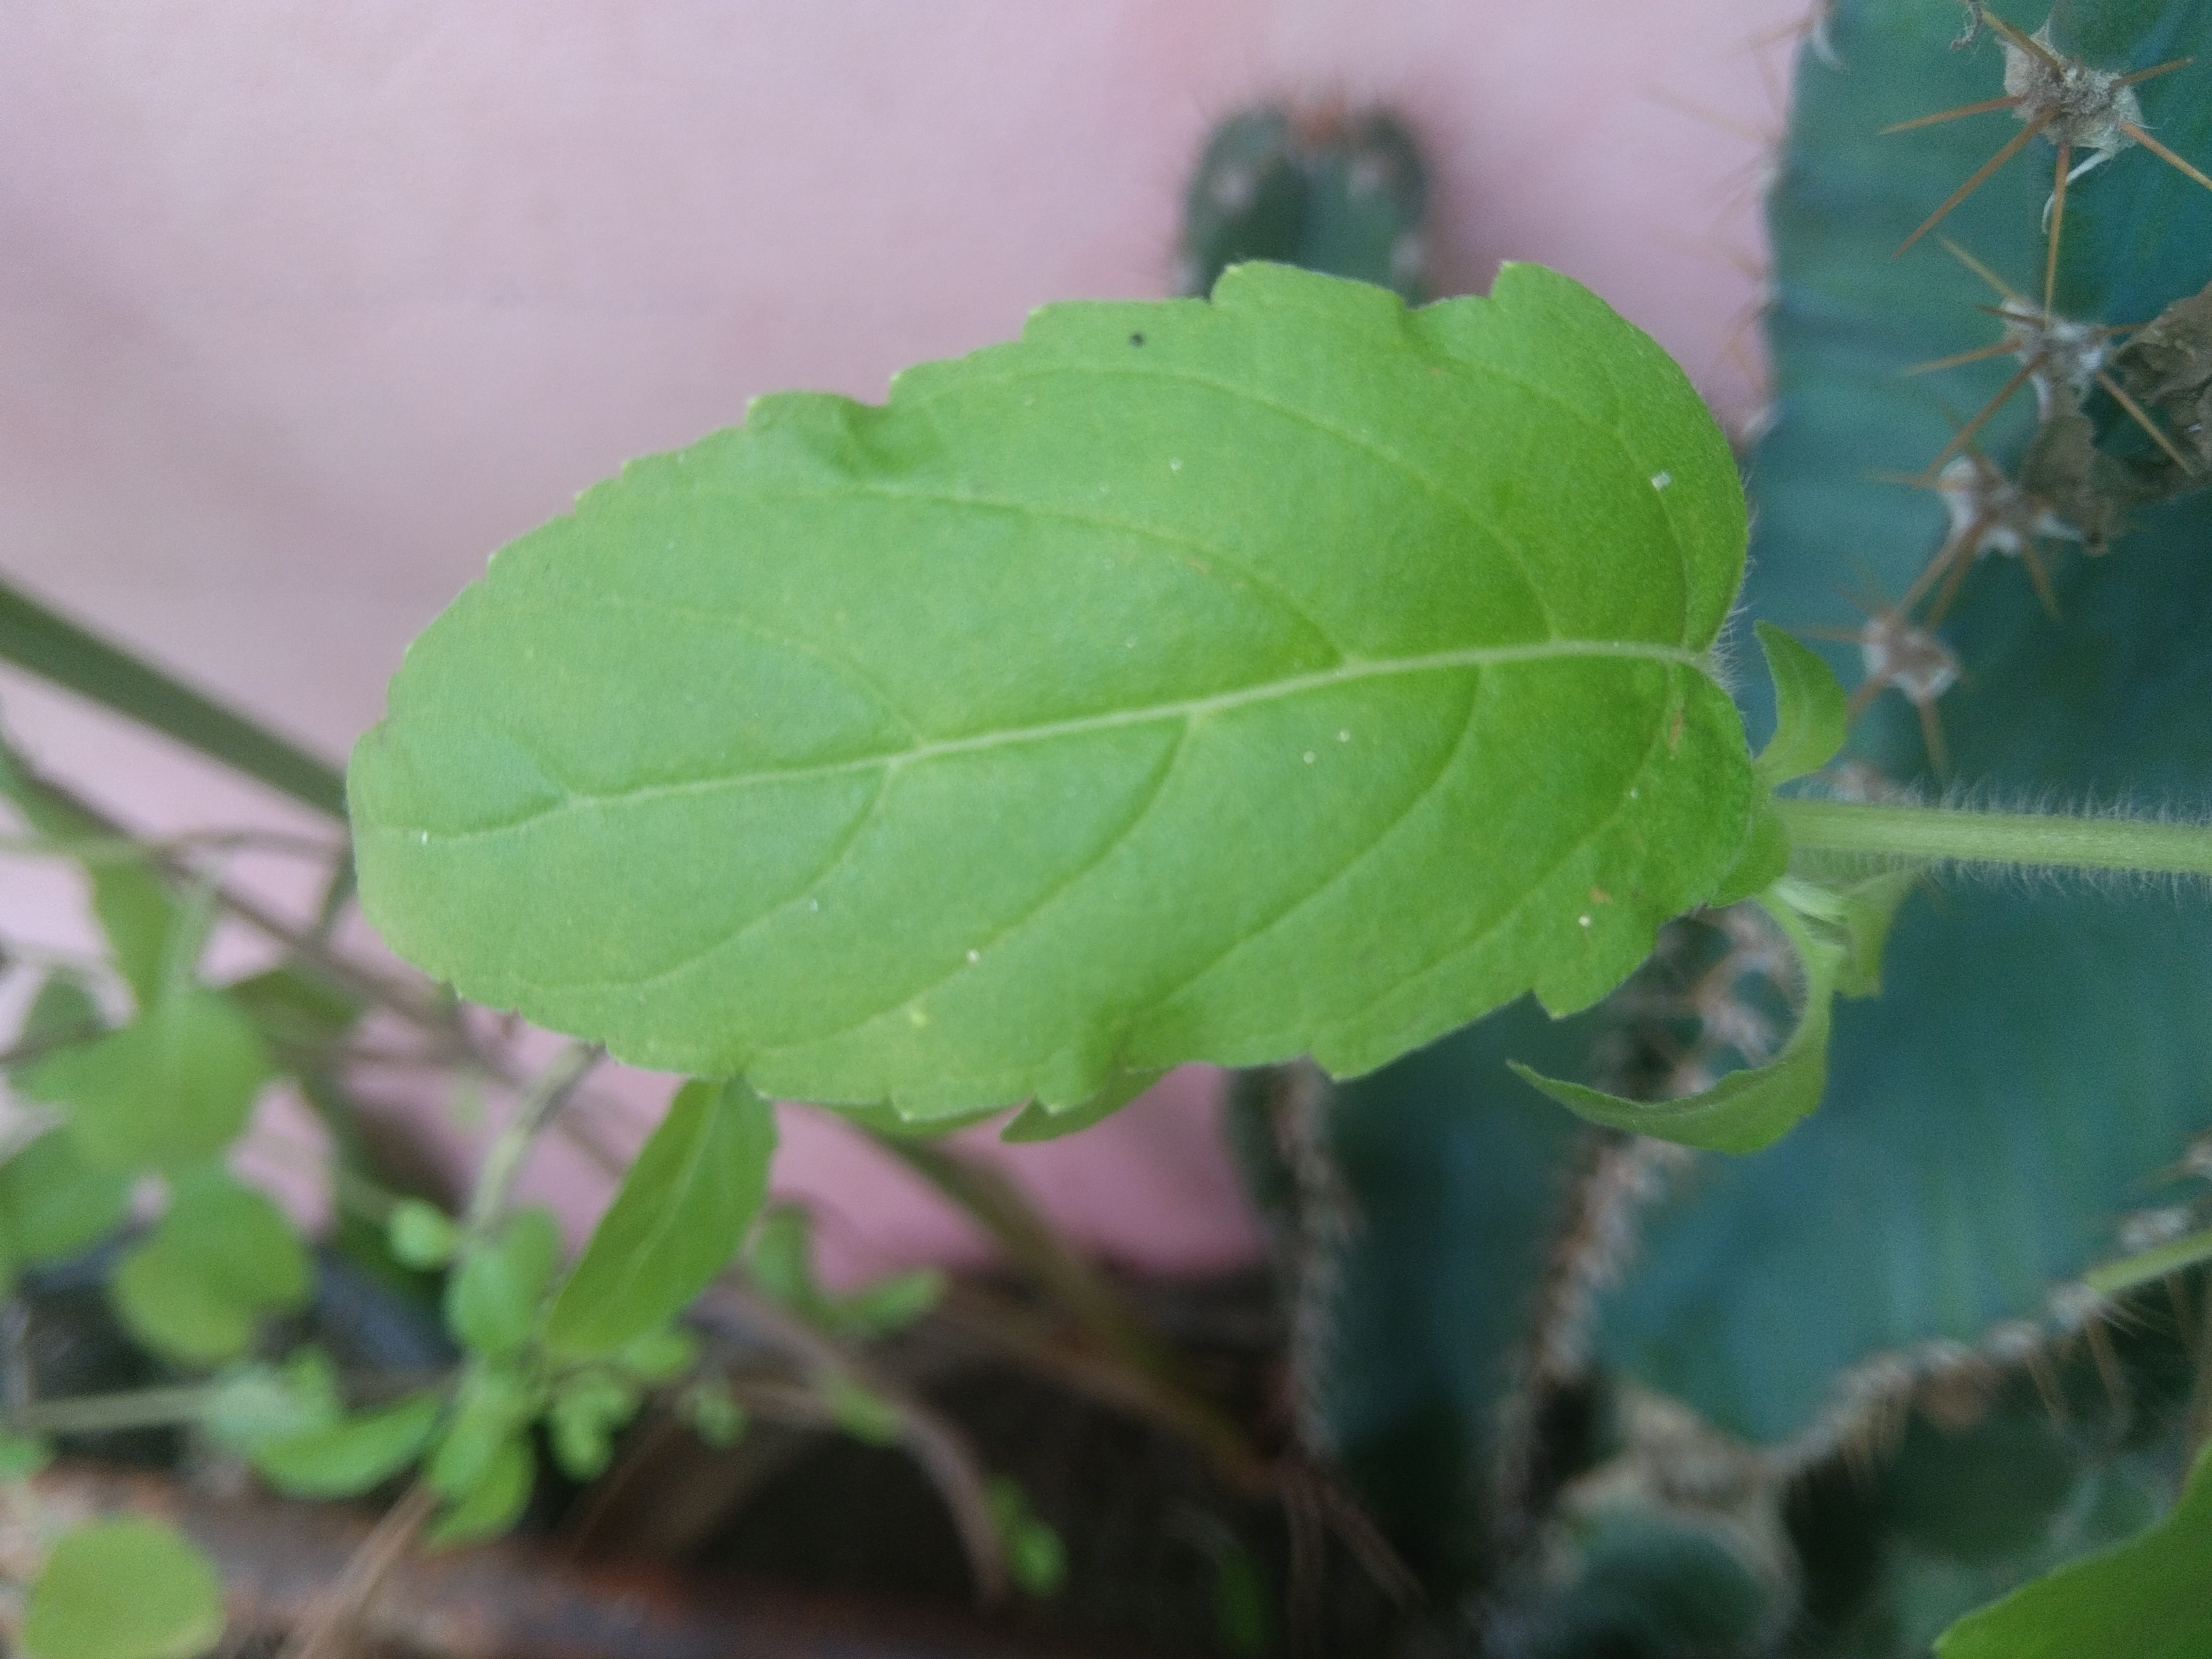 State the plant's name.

tulshi
